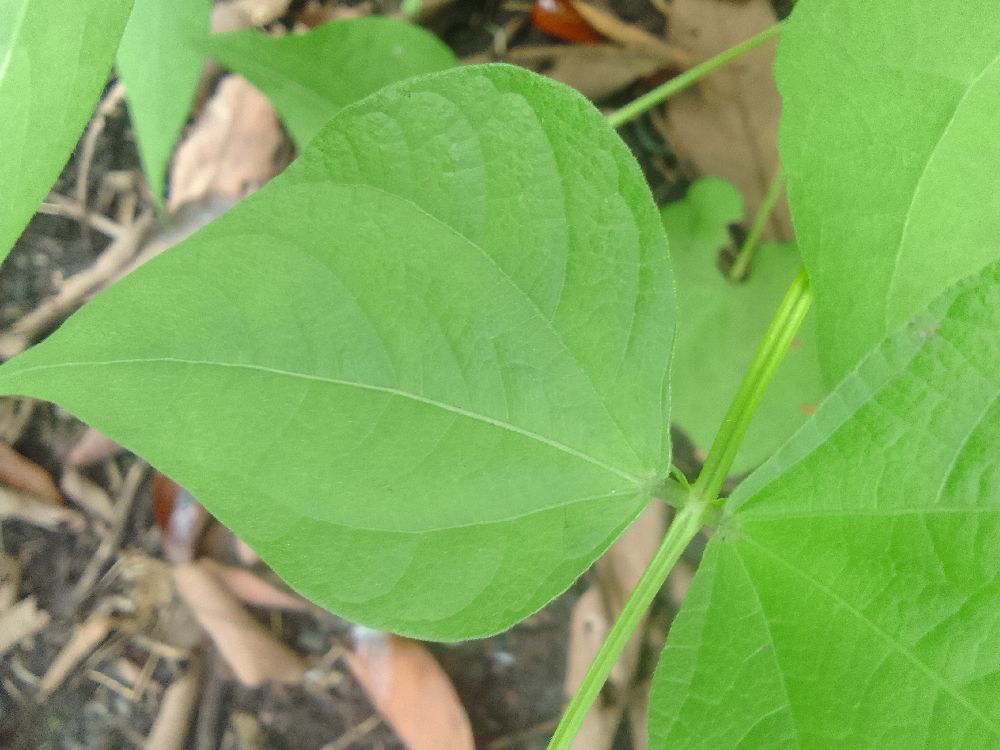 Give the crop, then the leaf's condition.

common bean, healthy
